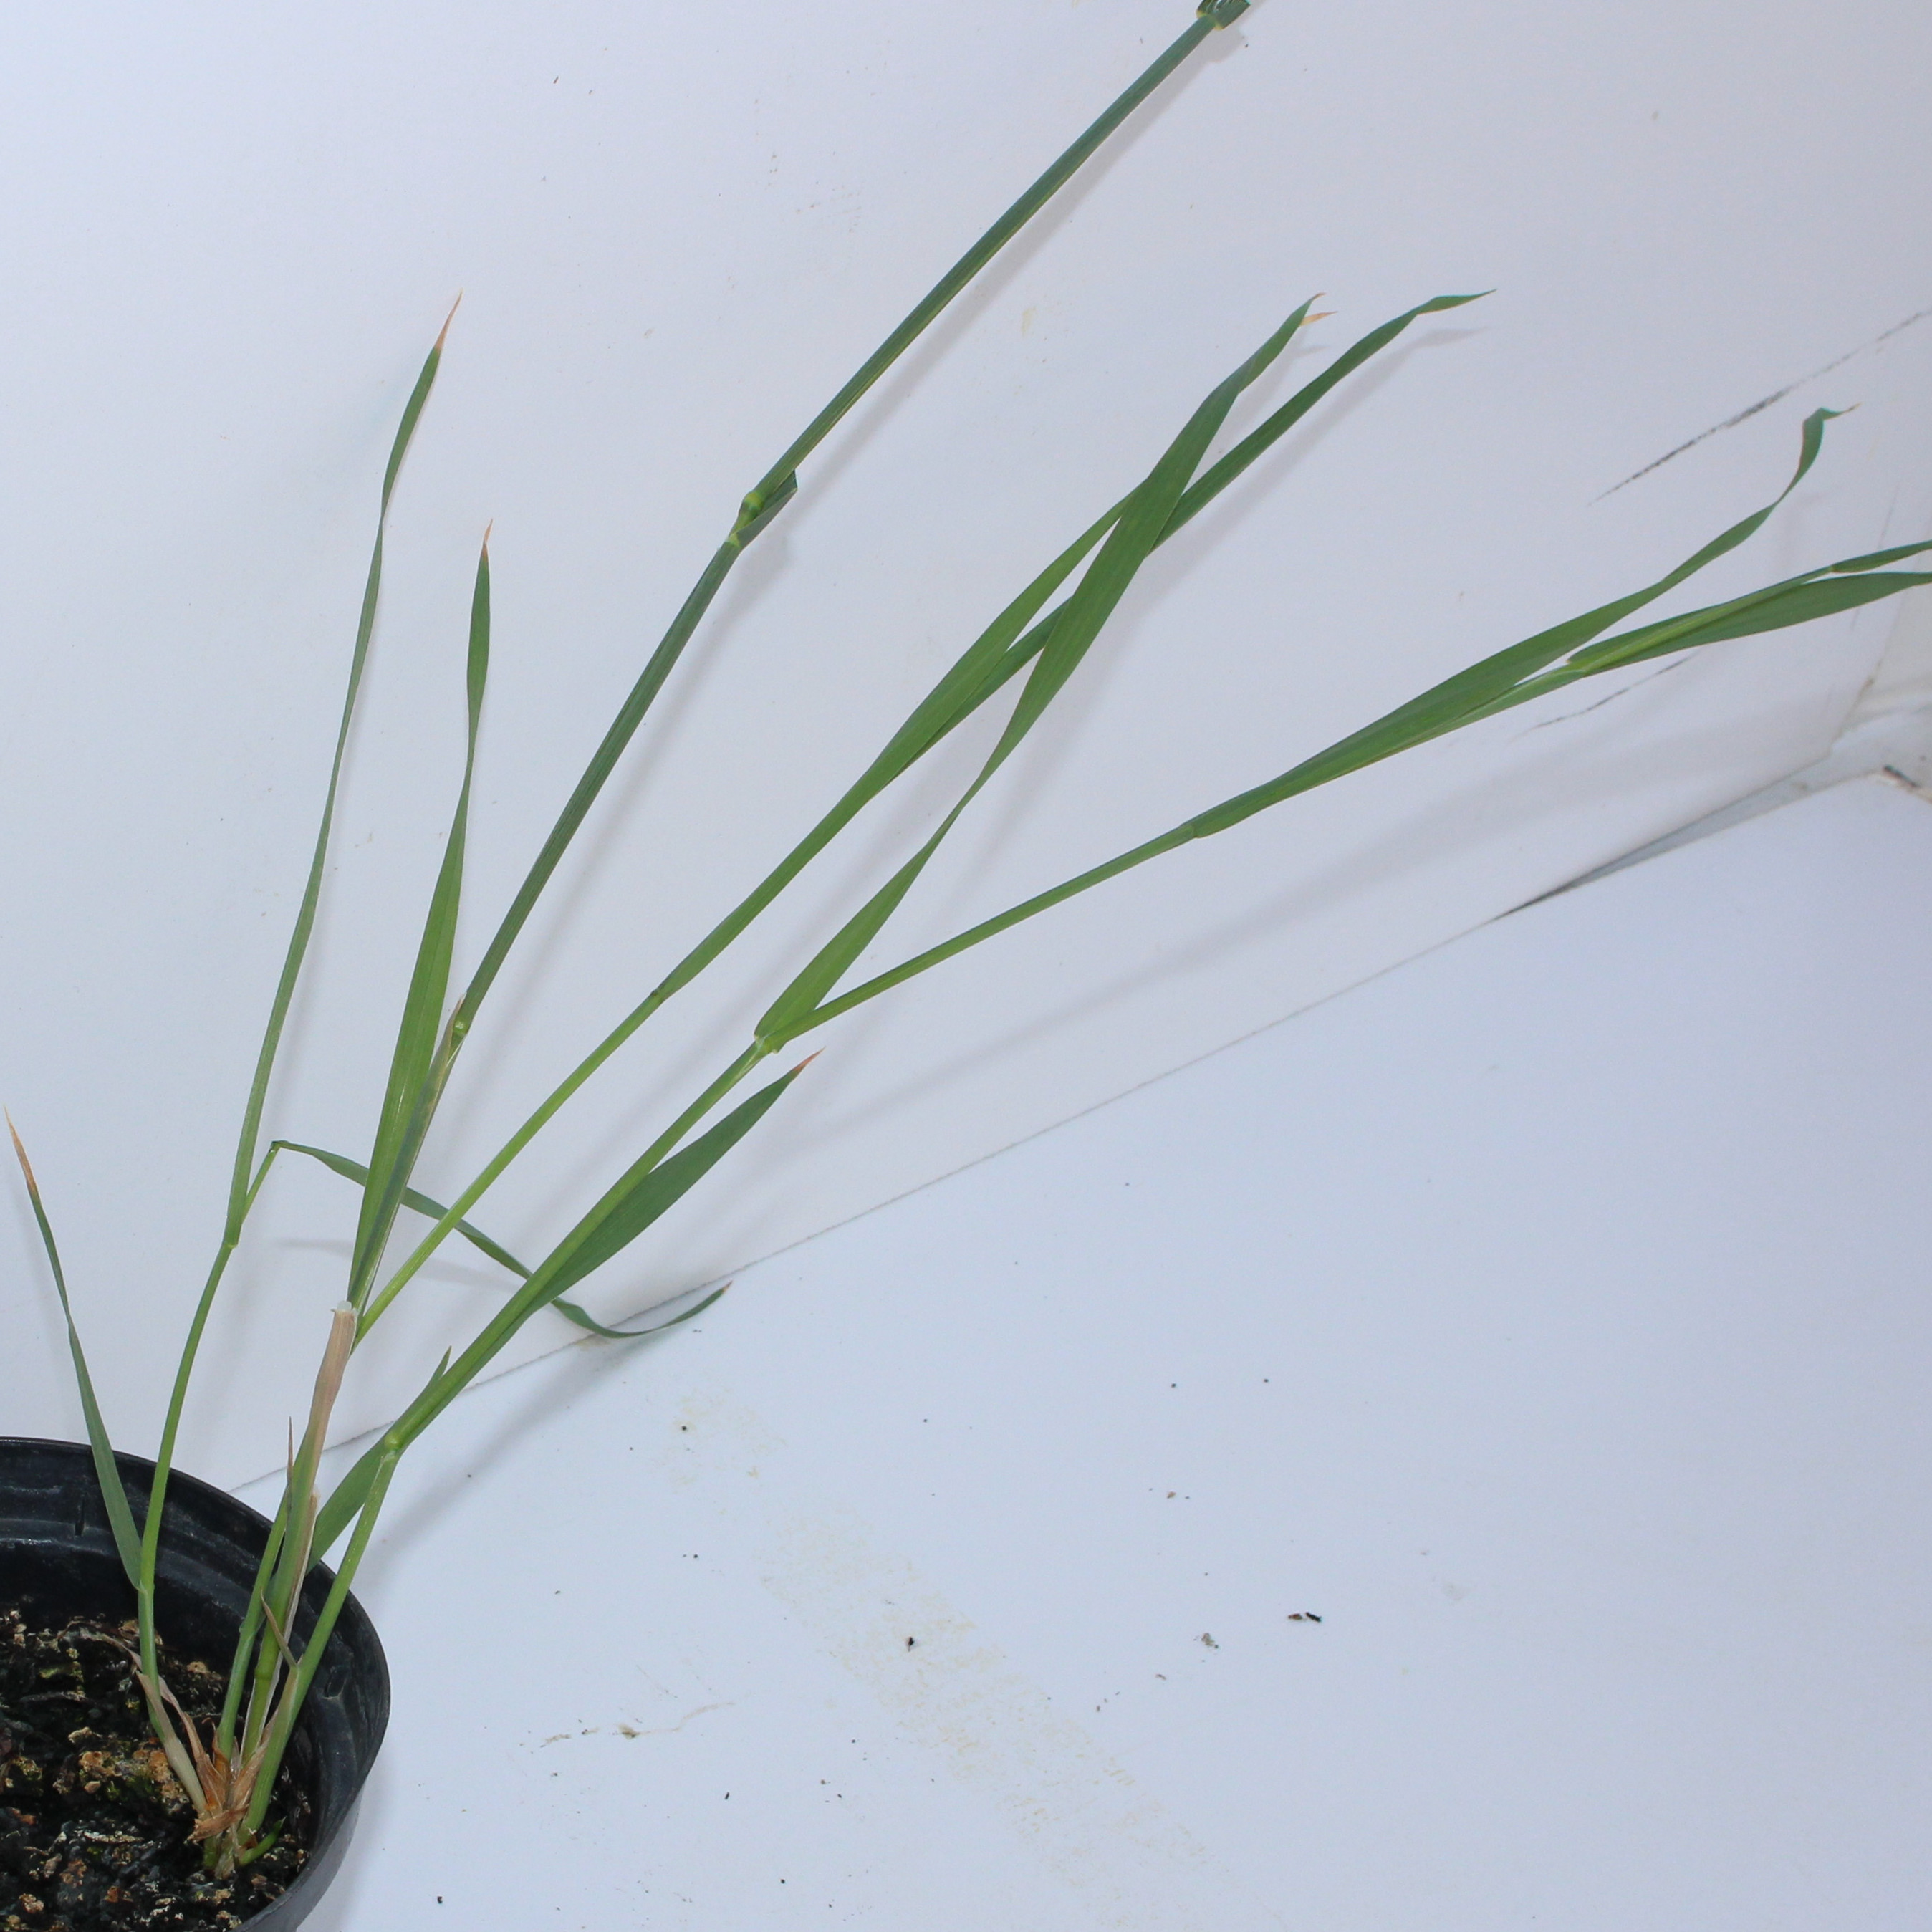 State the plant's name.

Avena sterilis
